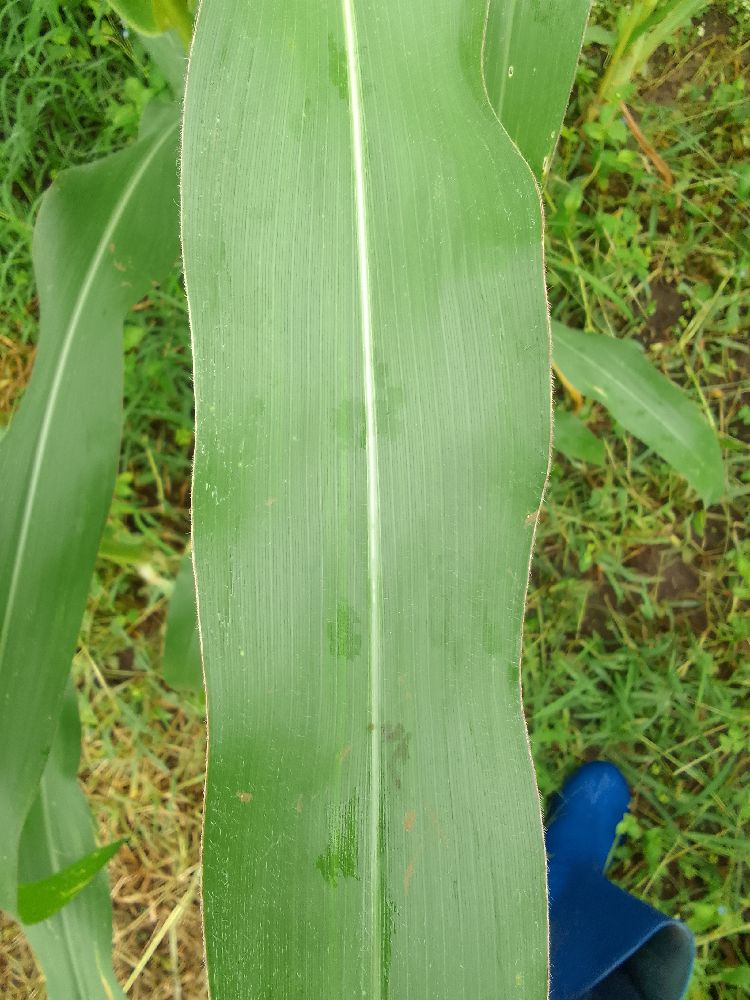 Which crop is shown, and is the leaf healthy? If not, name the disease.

maize, healthy
